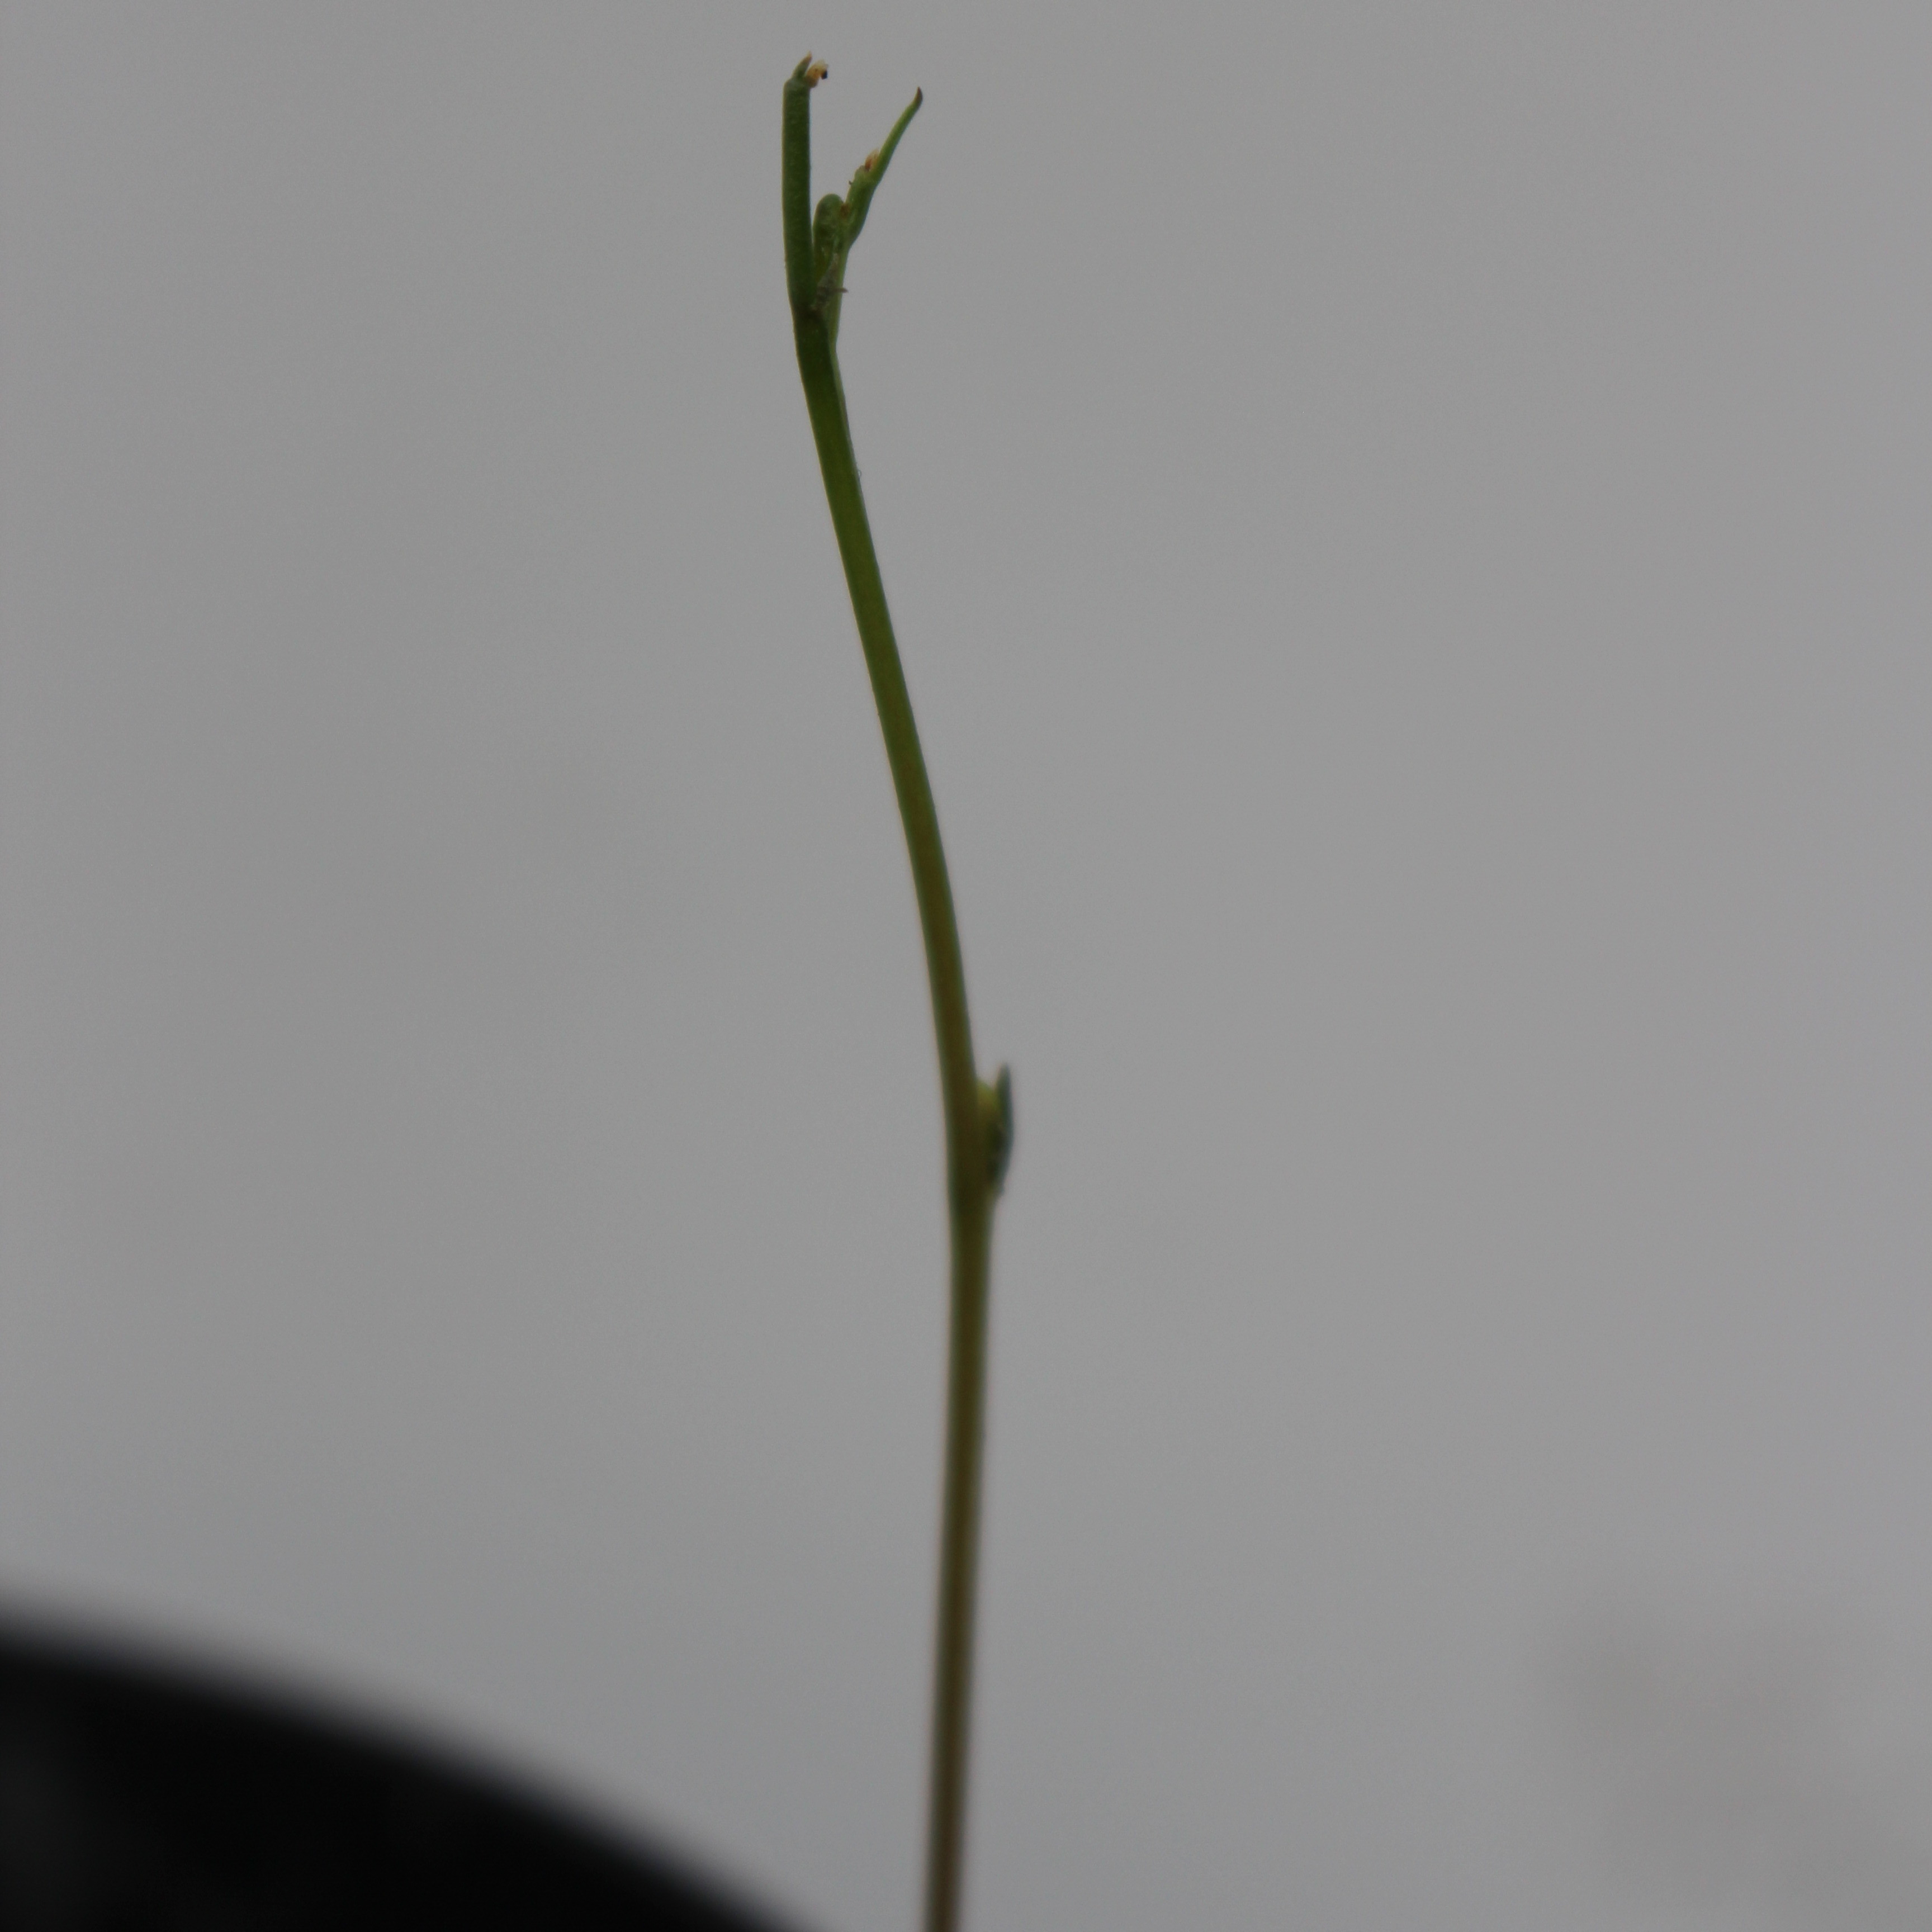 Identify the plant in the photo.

Vicia sativa
